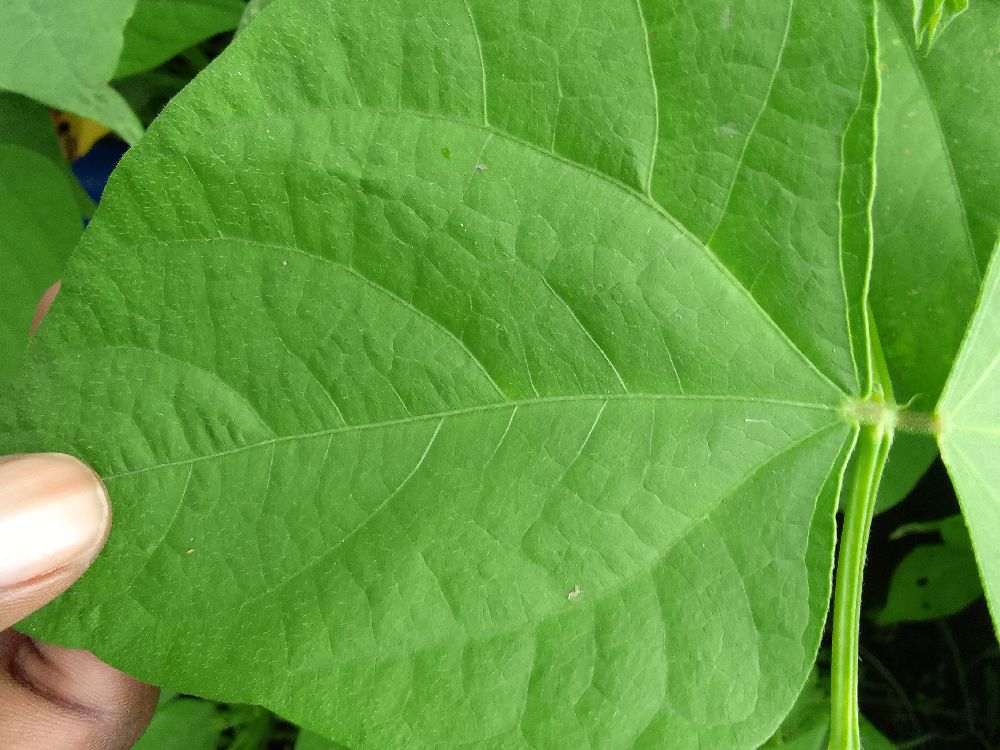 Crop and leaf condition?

common bean, healthy
